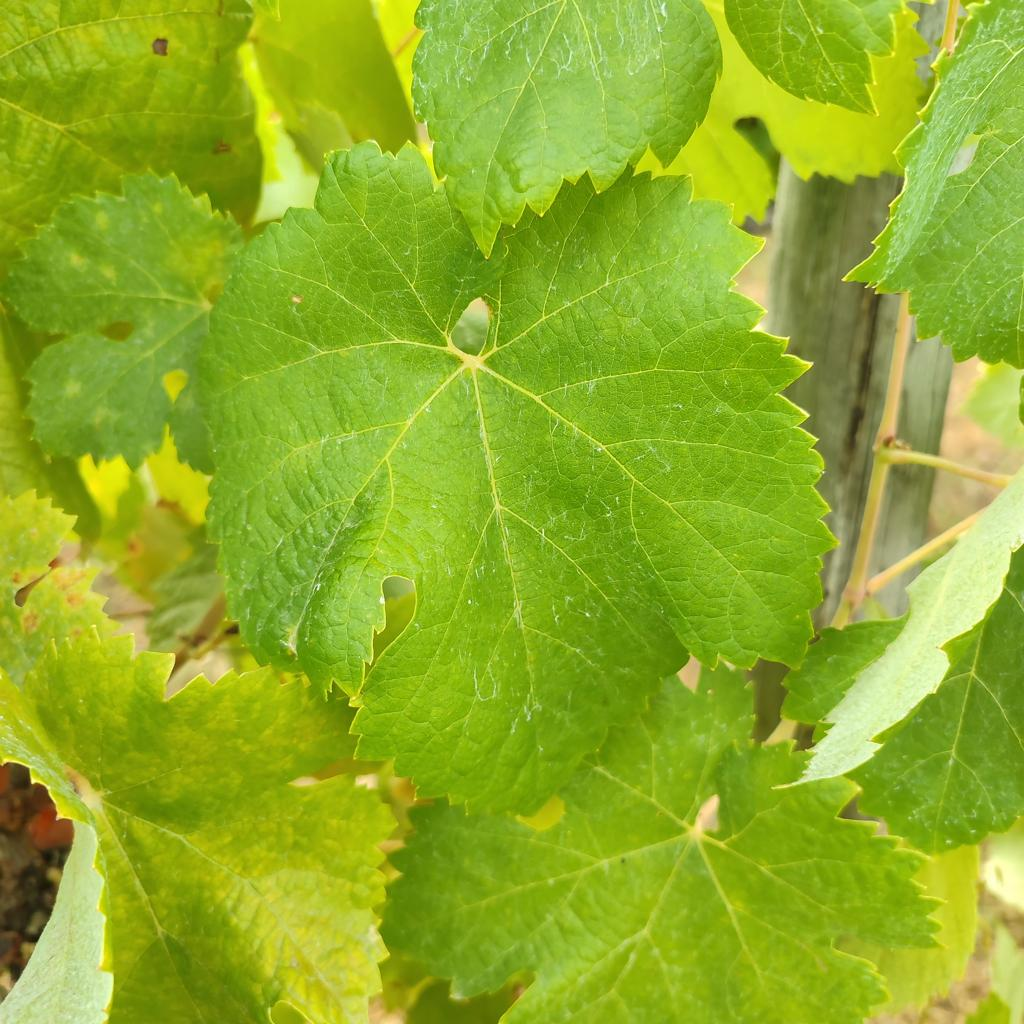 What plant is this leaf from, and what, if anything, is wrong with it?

grapevine, healthy
